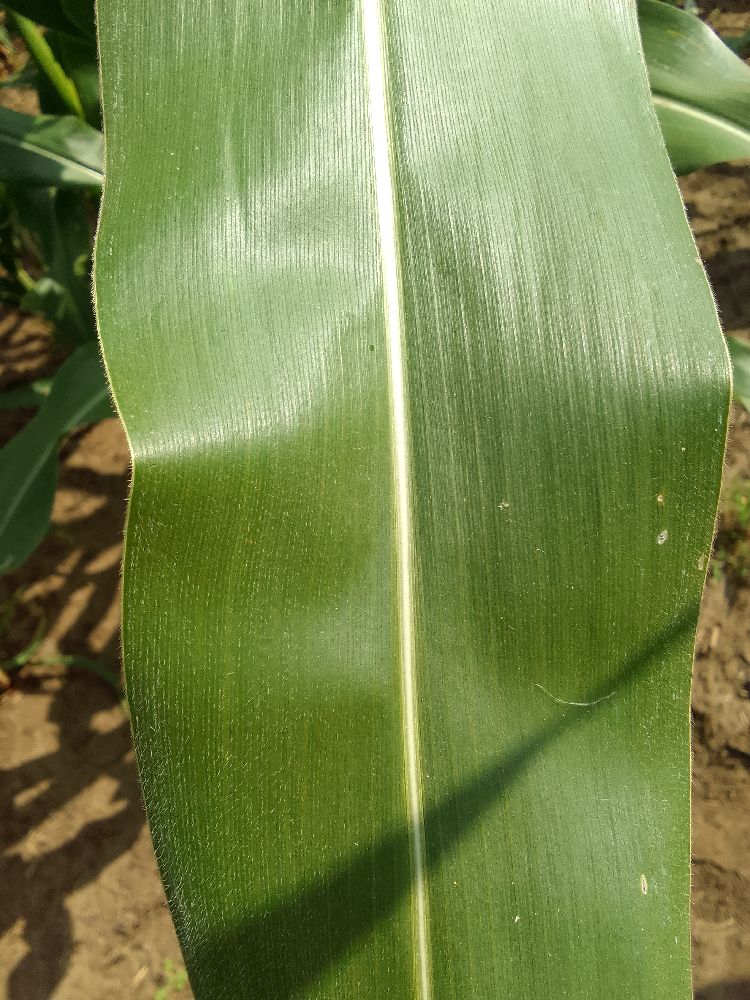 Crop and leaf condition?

maize, healthy
